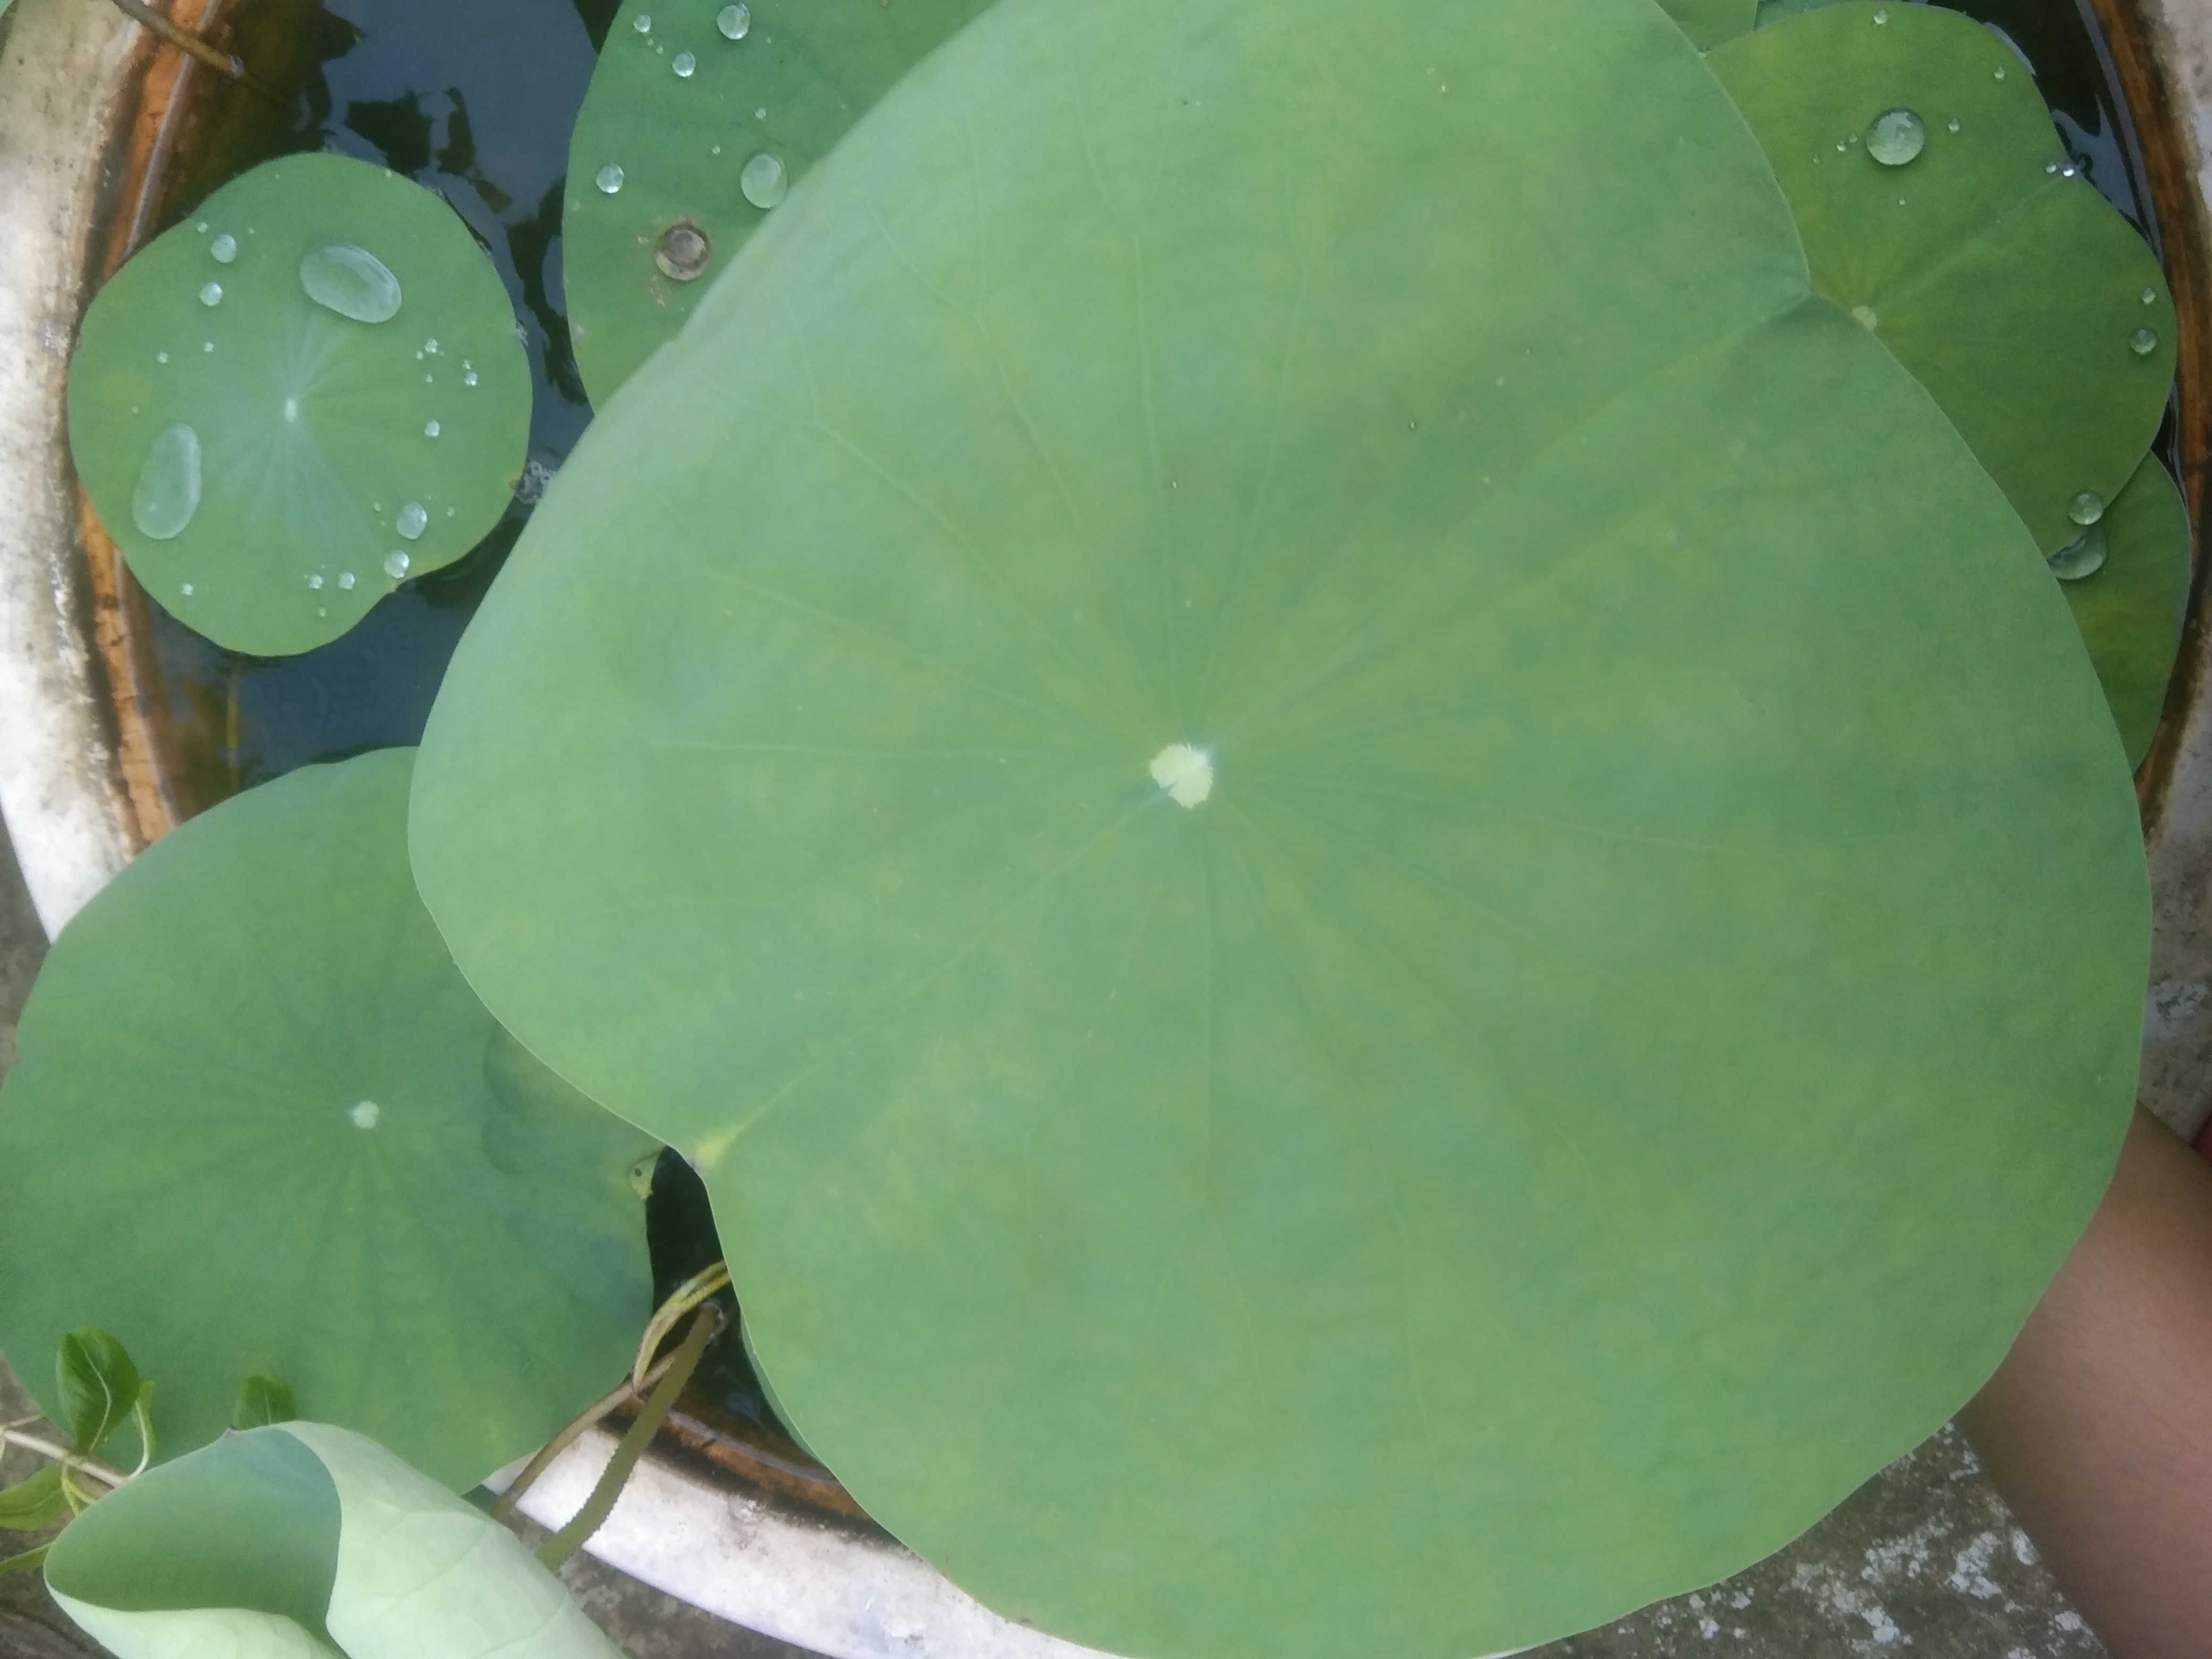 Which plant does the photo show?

lotus
